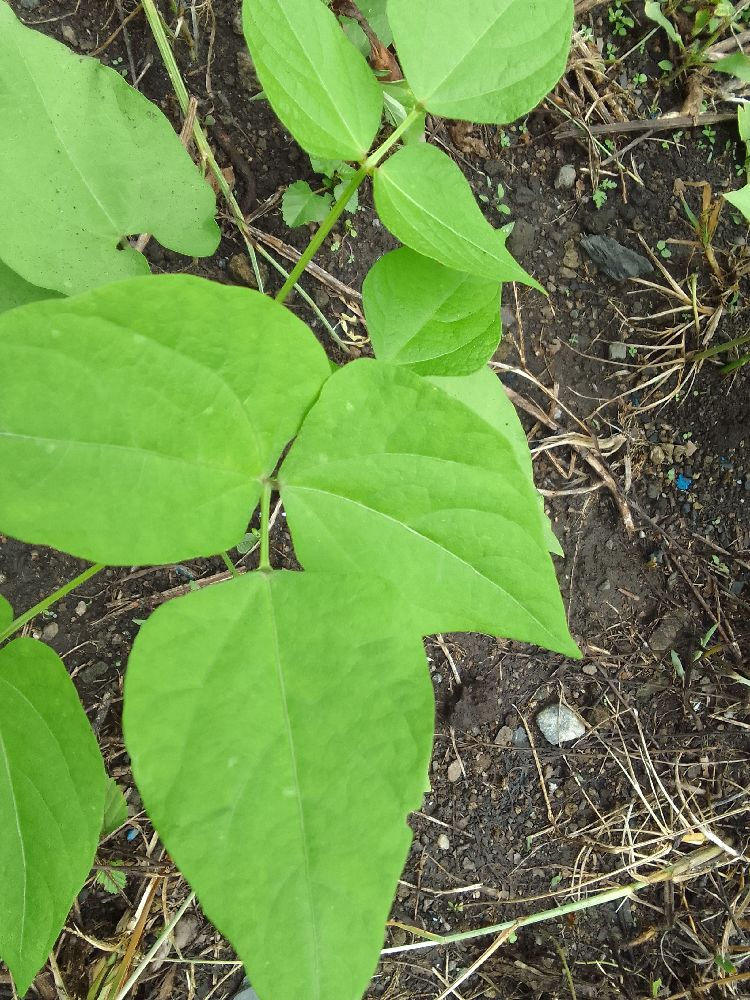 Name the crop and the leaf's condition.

common bean, healthy
